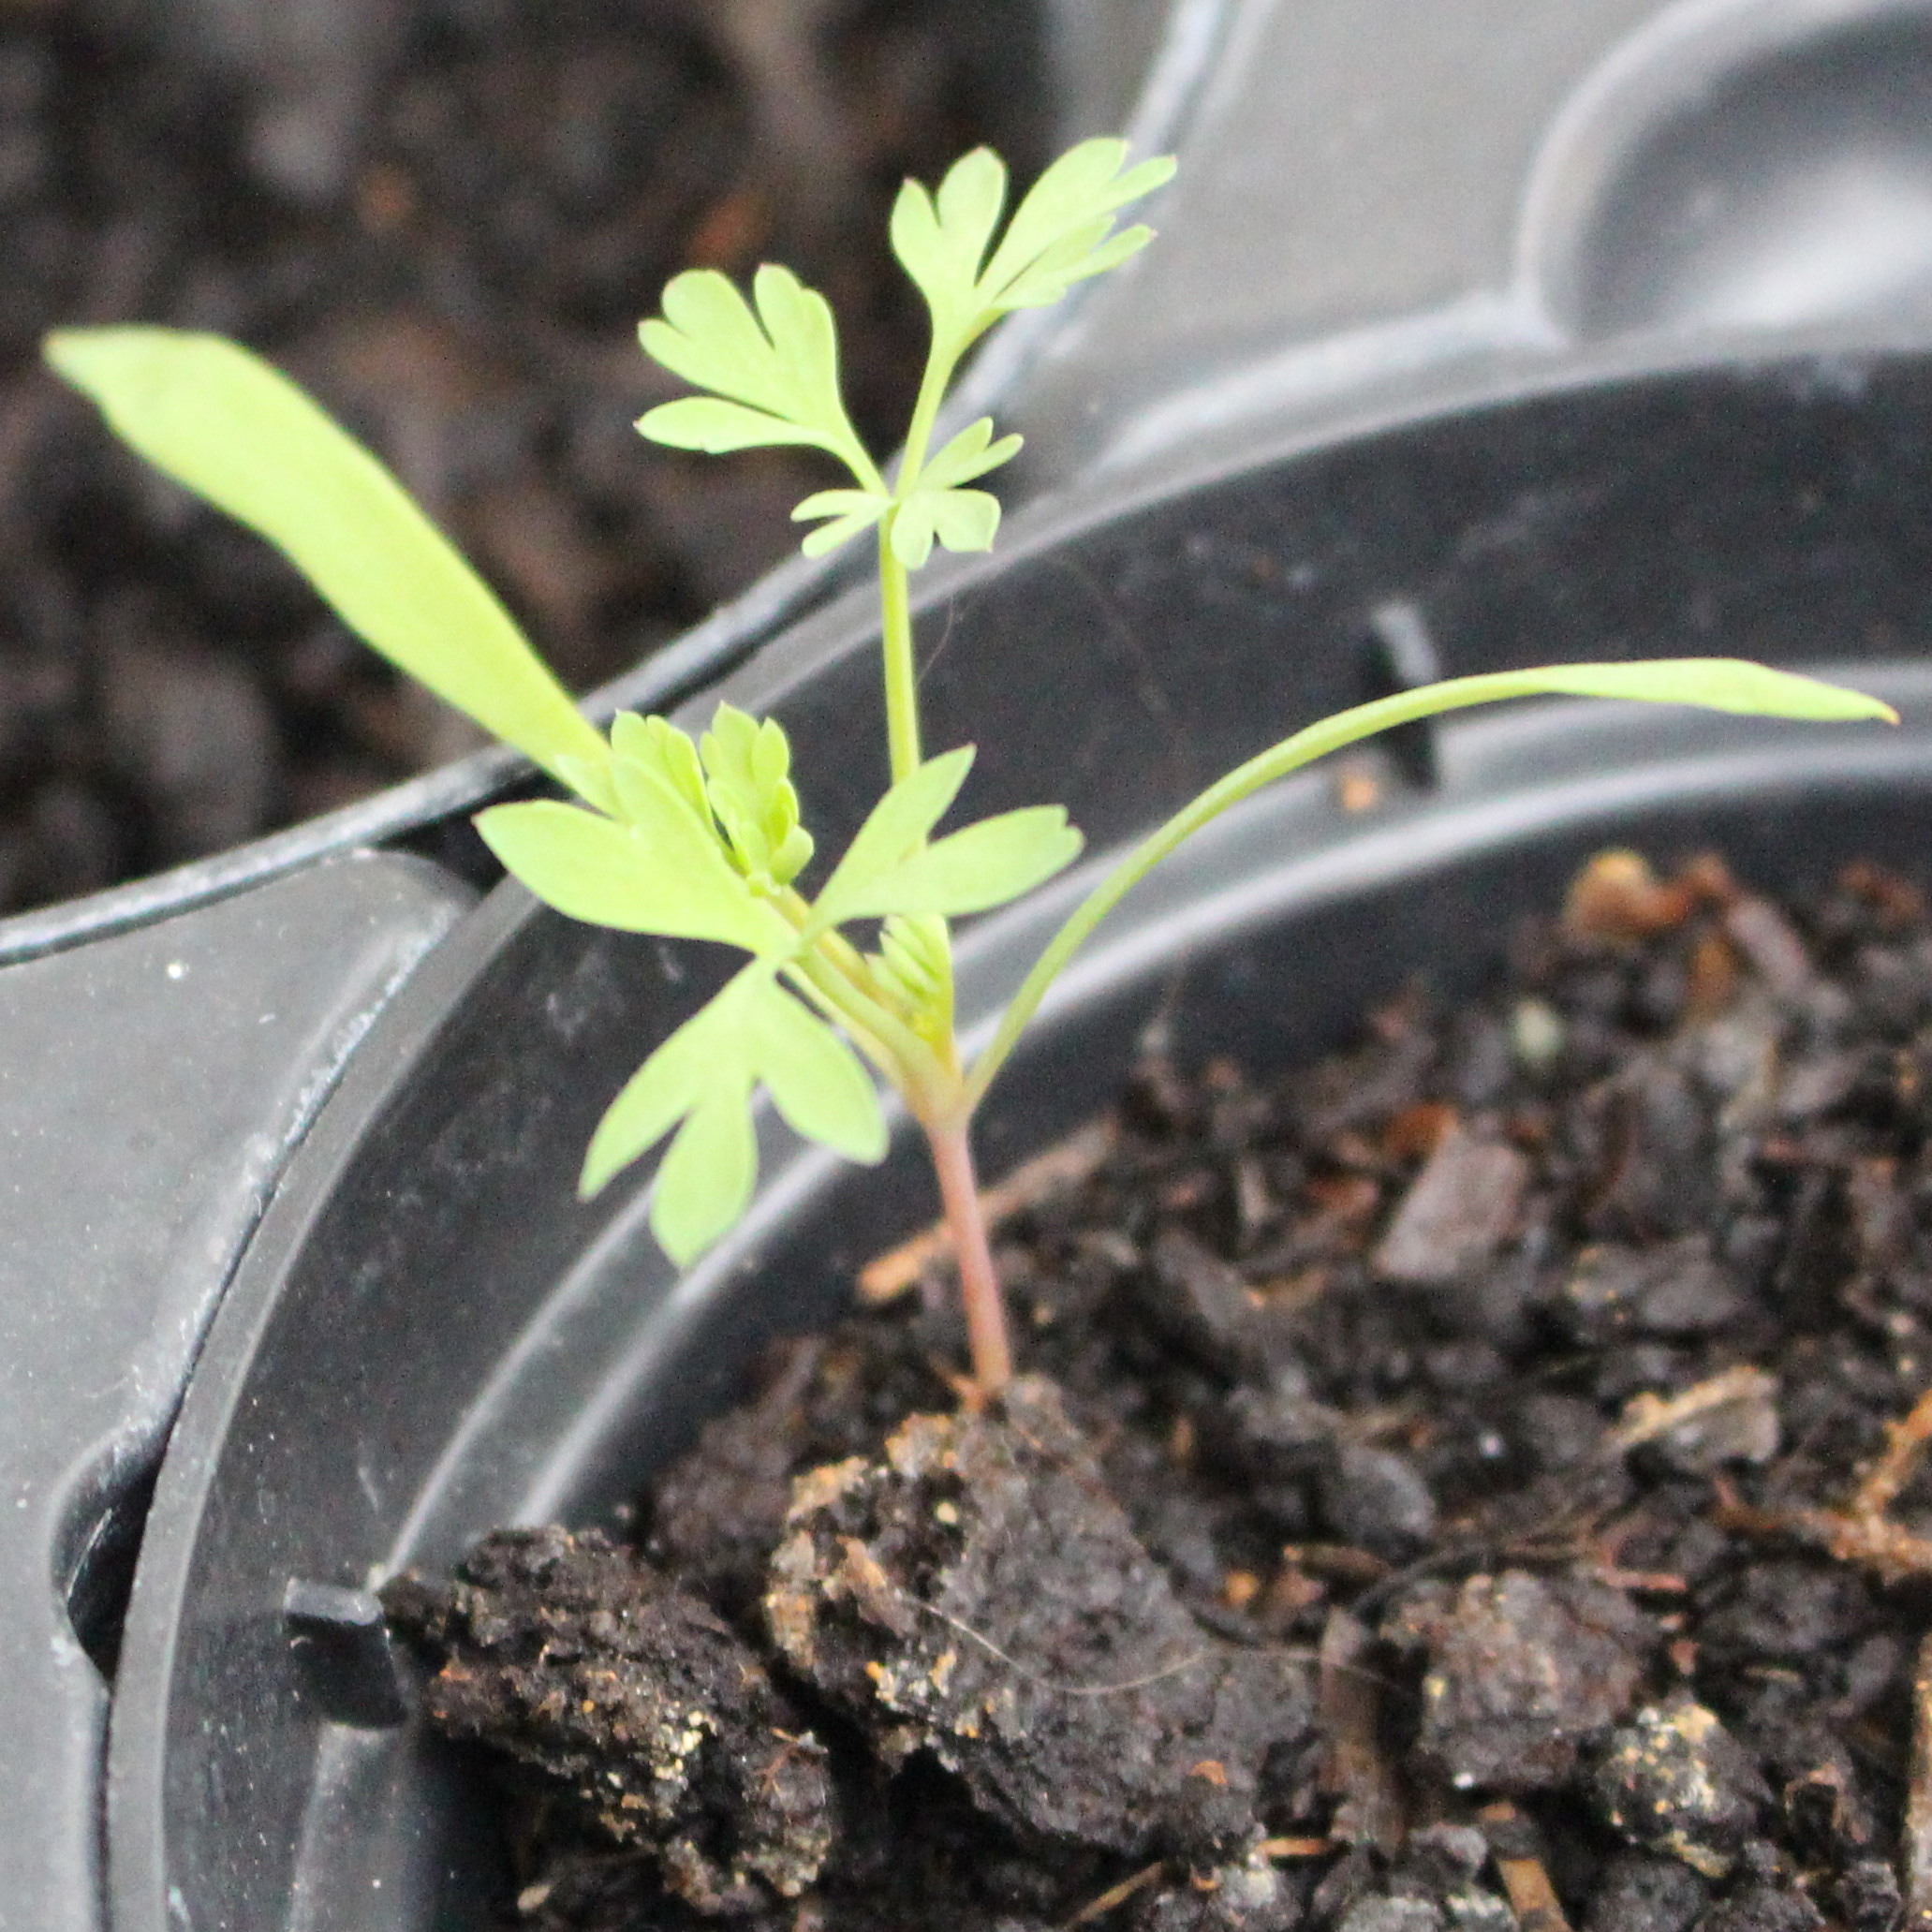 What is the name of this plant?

Fumaria officinalis
